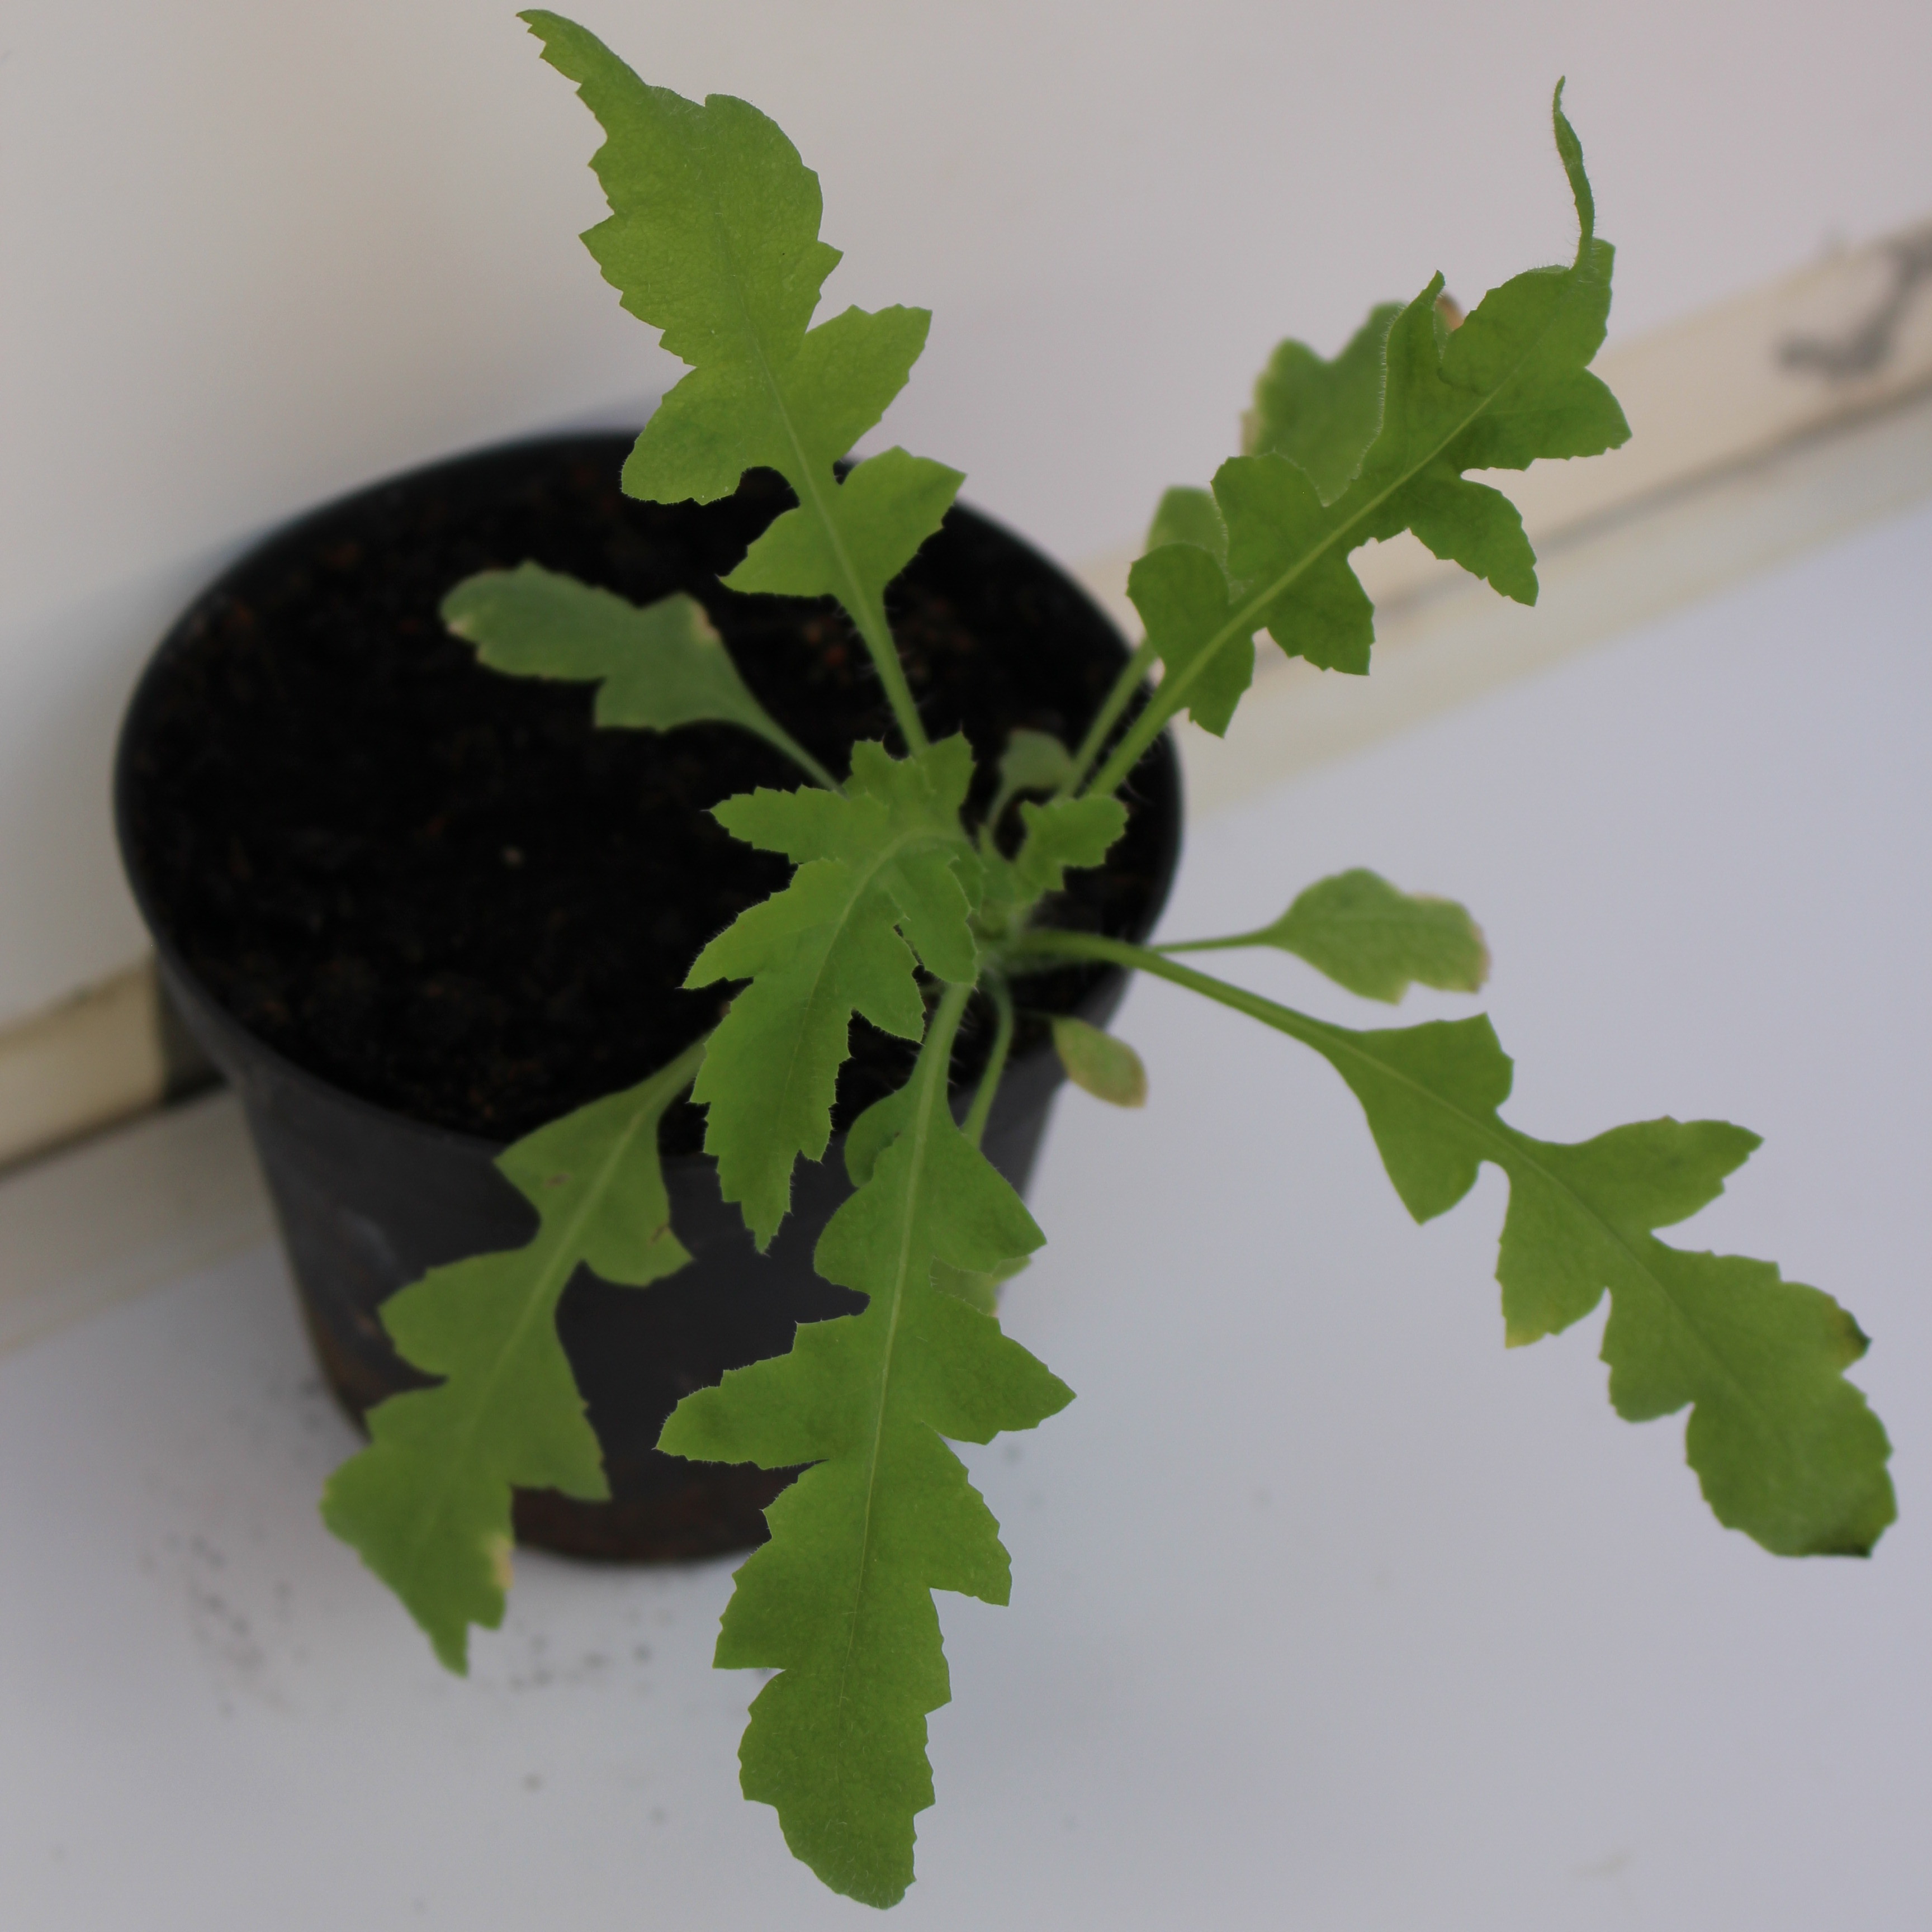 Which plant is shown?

Papaver rhoeas
